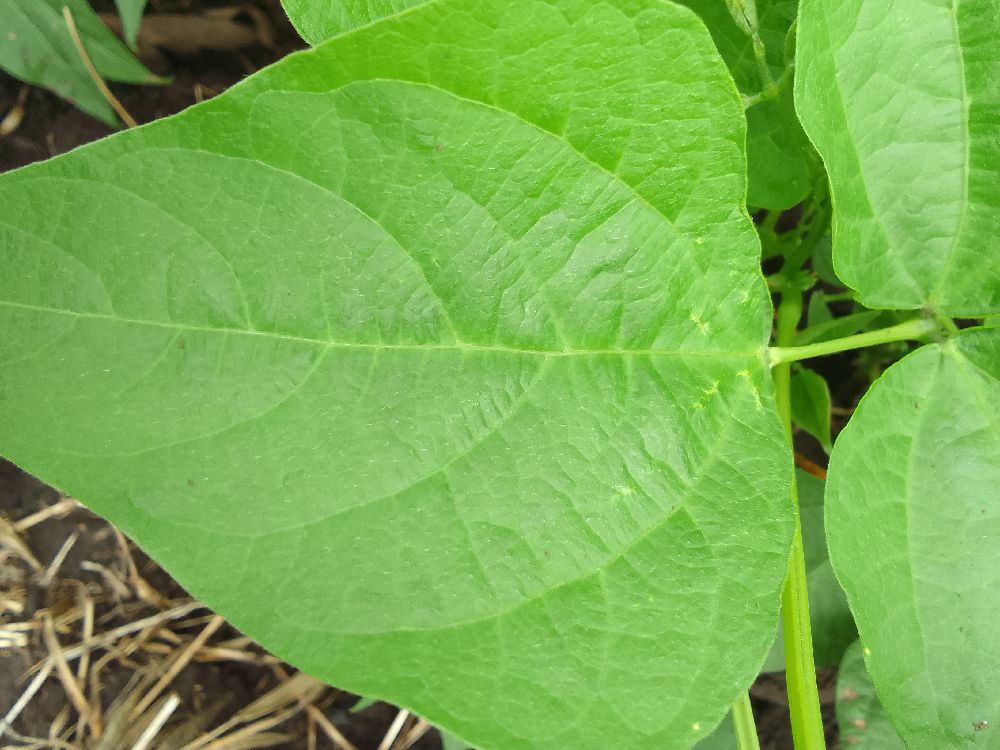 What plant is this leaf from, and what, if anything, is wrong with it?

common bean, healthy
